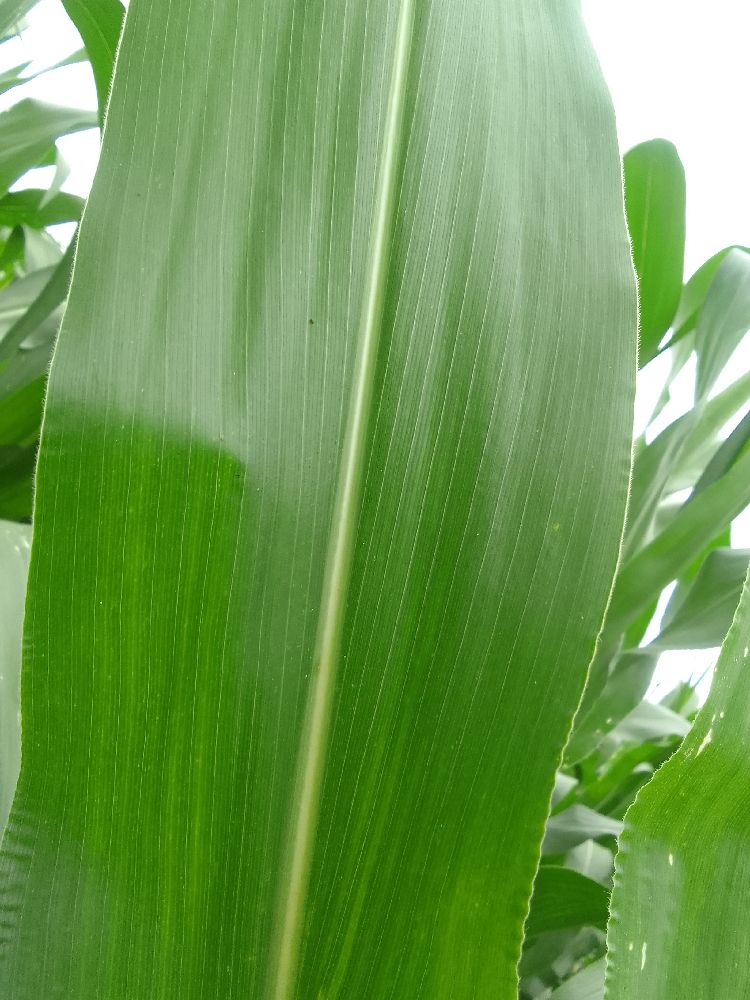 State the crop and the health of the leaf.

maize, healthy
